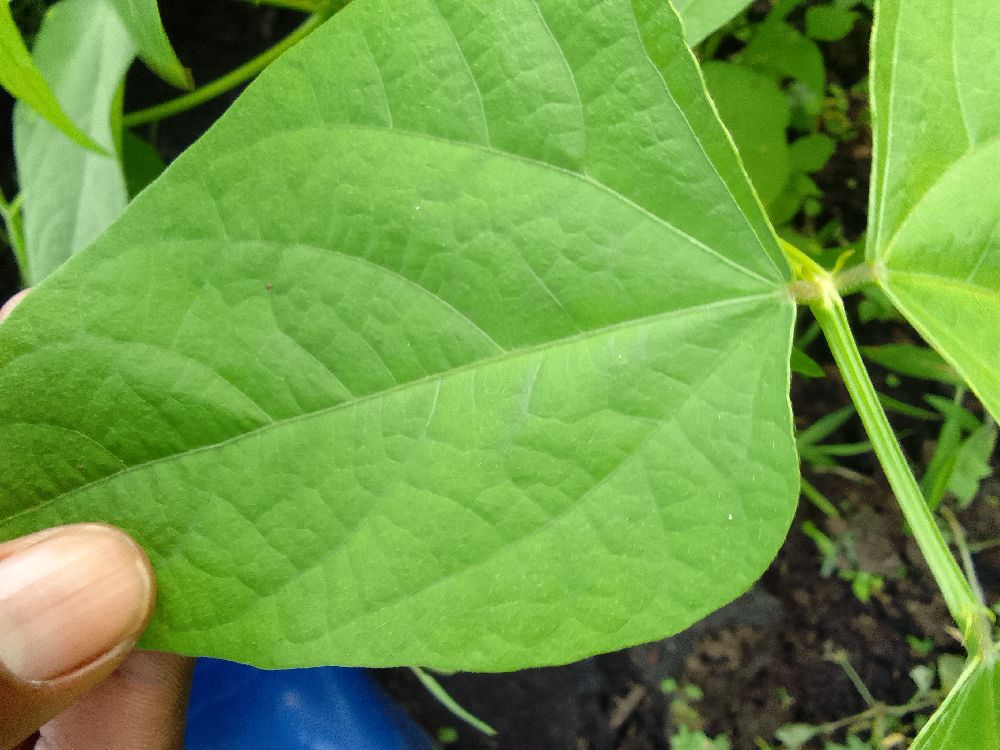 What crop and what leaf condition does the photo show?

common bean, healthy
